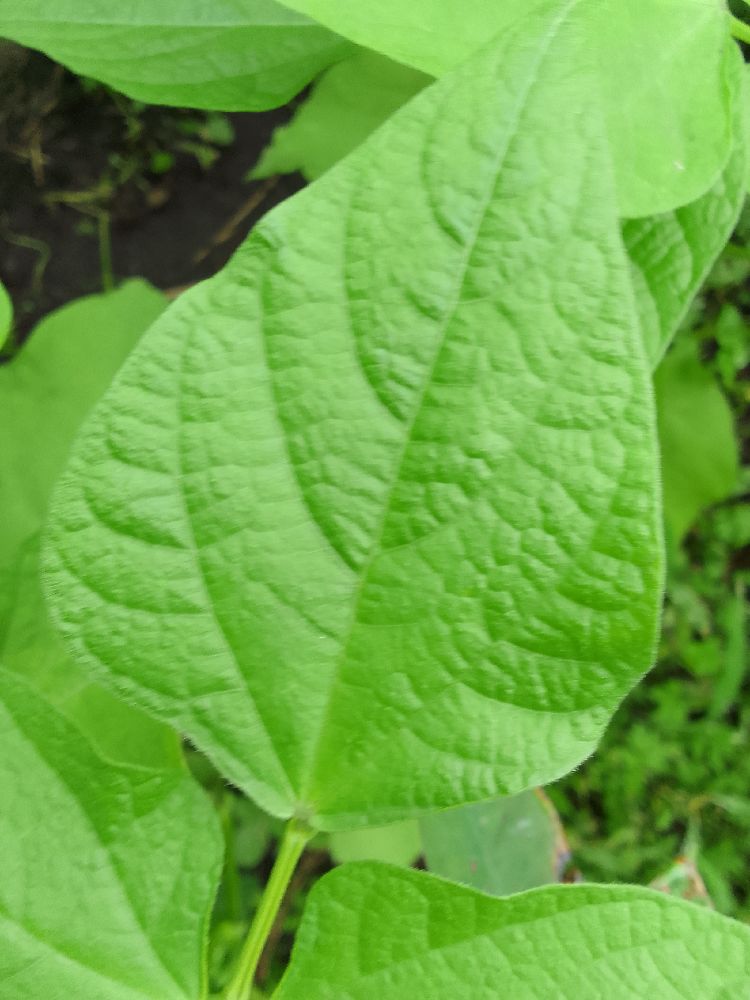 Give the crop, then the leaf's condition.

common bean, healthy
